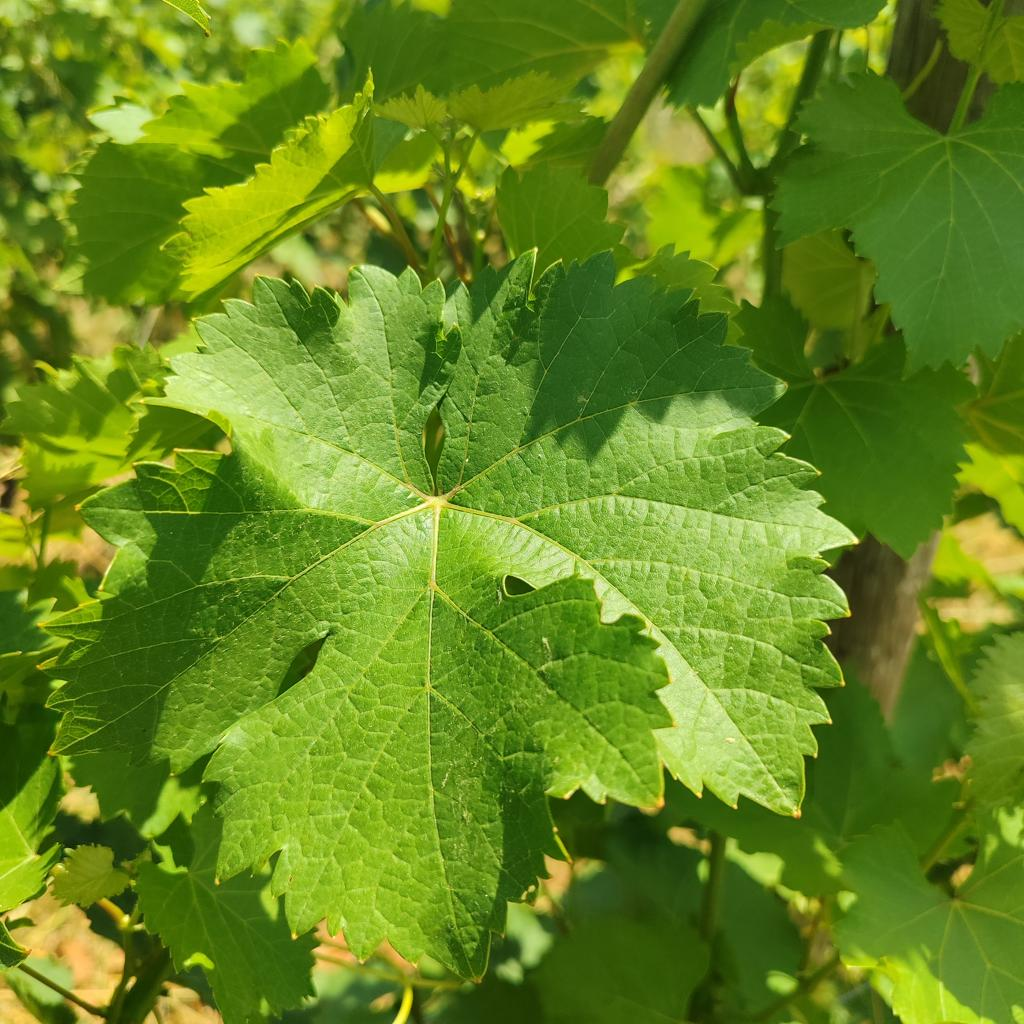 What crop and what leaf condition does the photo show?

grapevine, healthy
